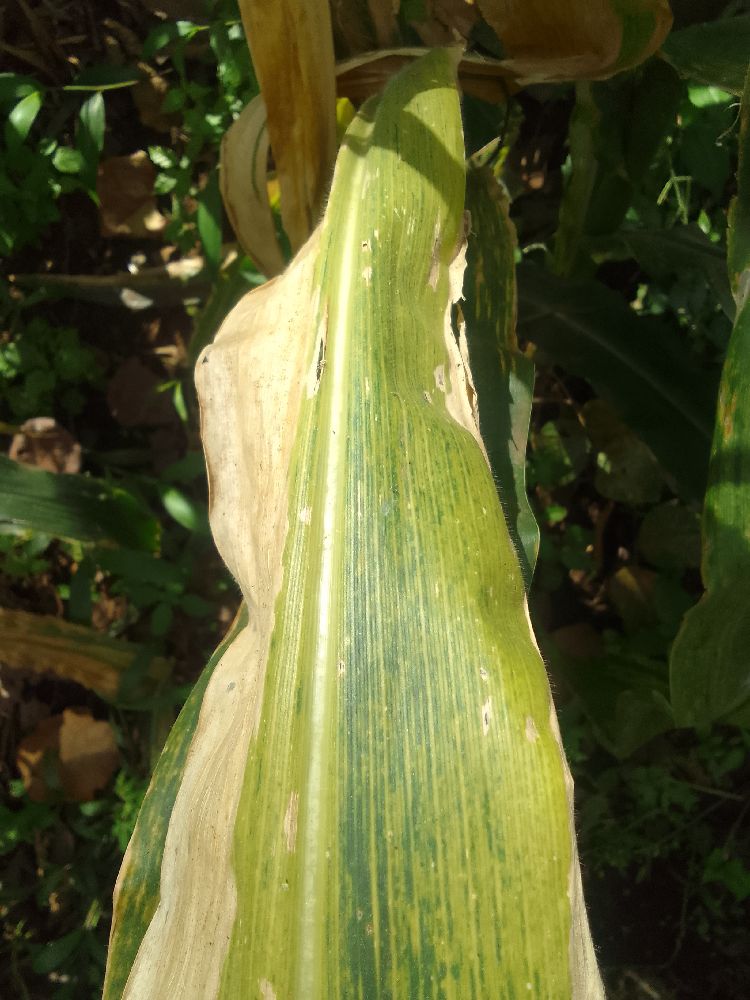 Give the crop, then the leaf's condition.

maize, maize lethal necrosis
